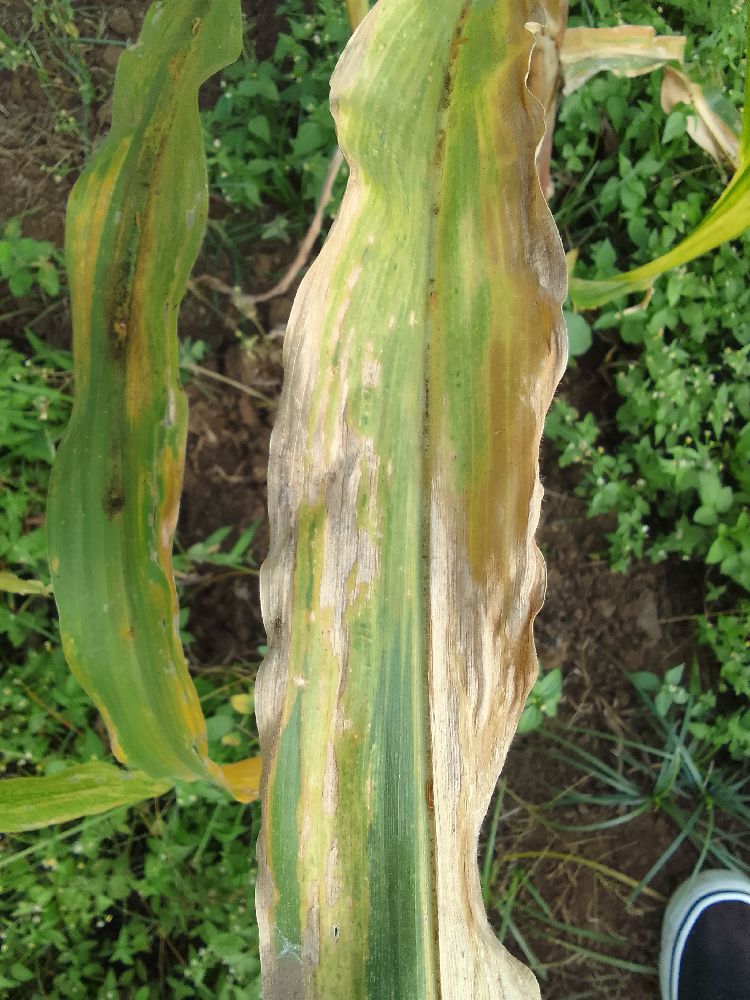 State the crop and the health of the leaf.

maize, maize lethal necrosis
